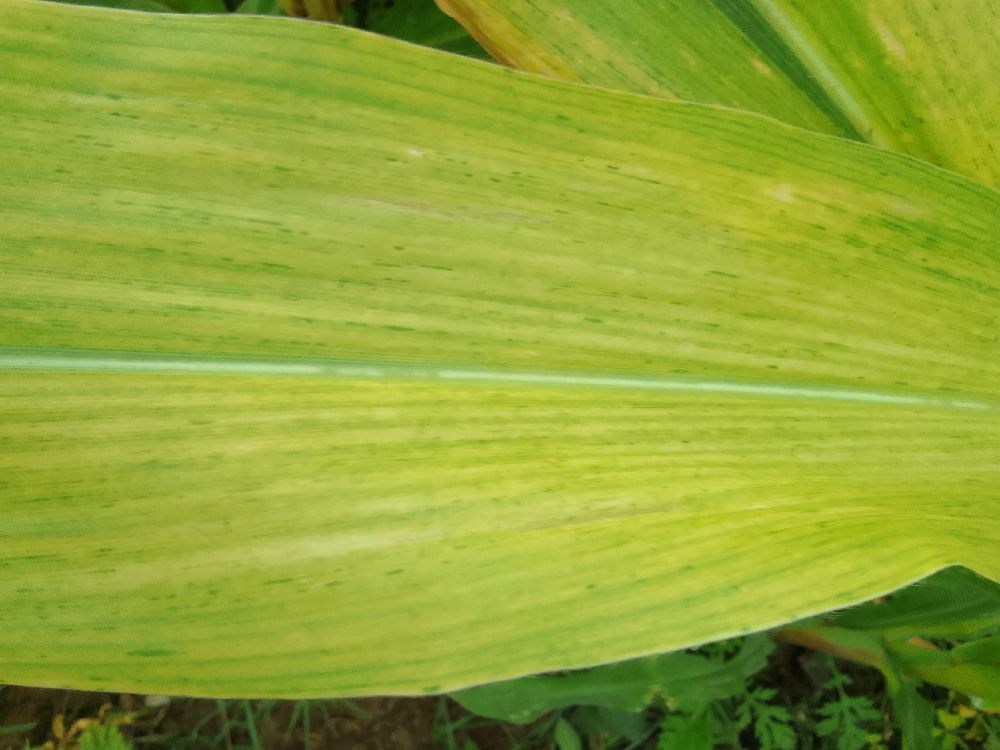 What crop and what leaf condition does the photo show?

maize, maize lethal necrosis
